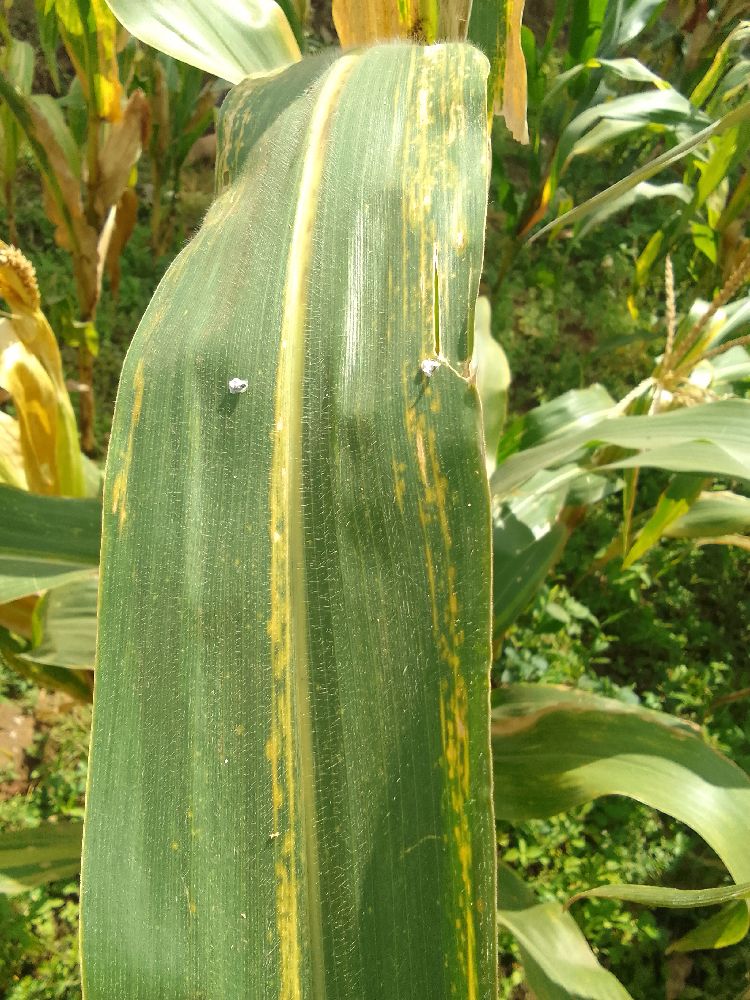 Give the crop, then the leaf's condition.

maize, maize lethal necrosis
